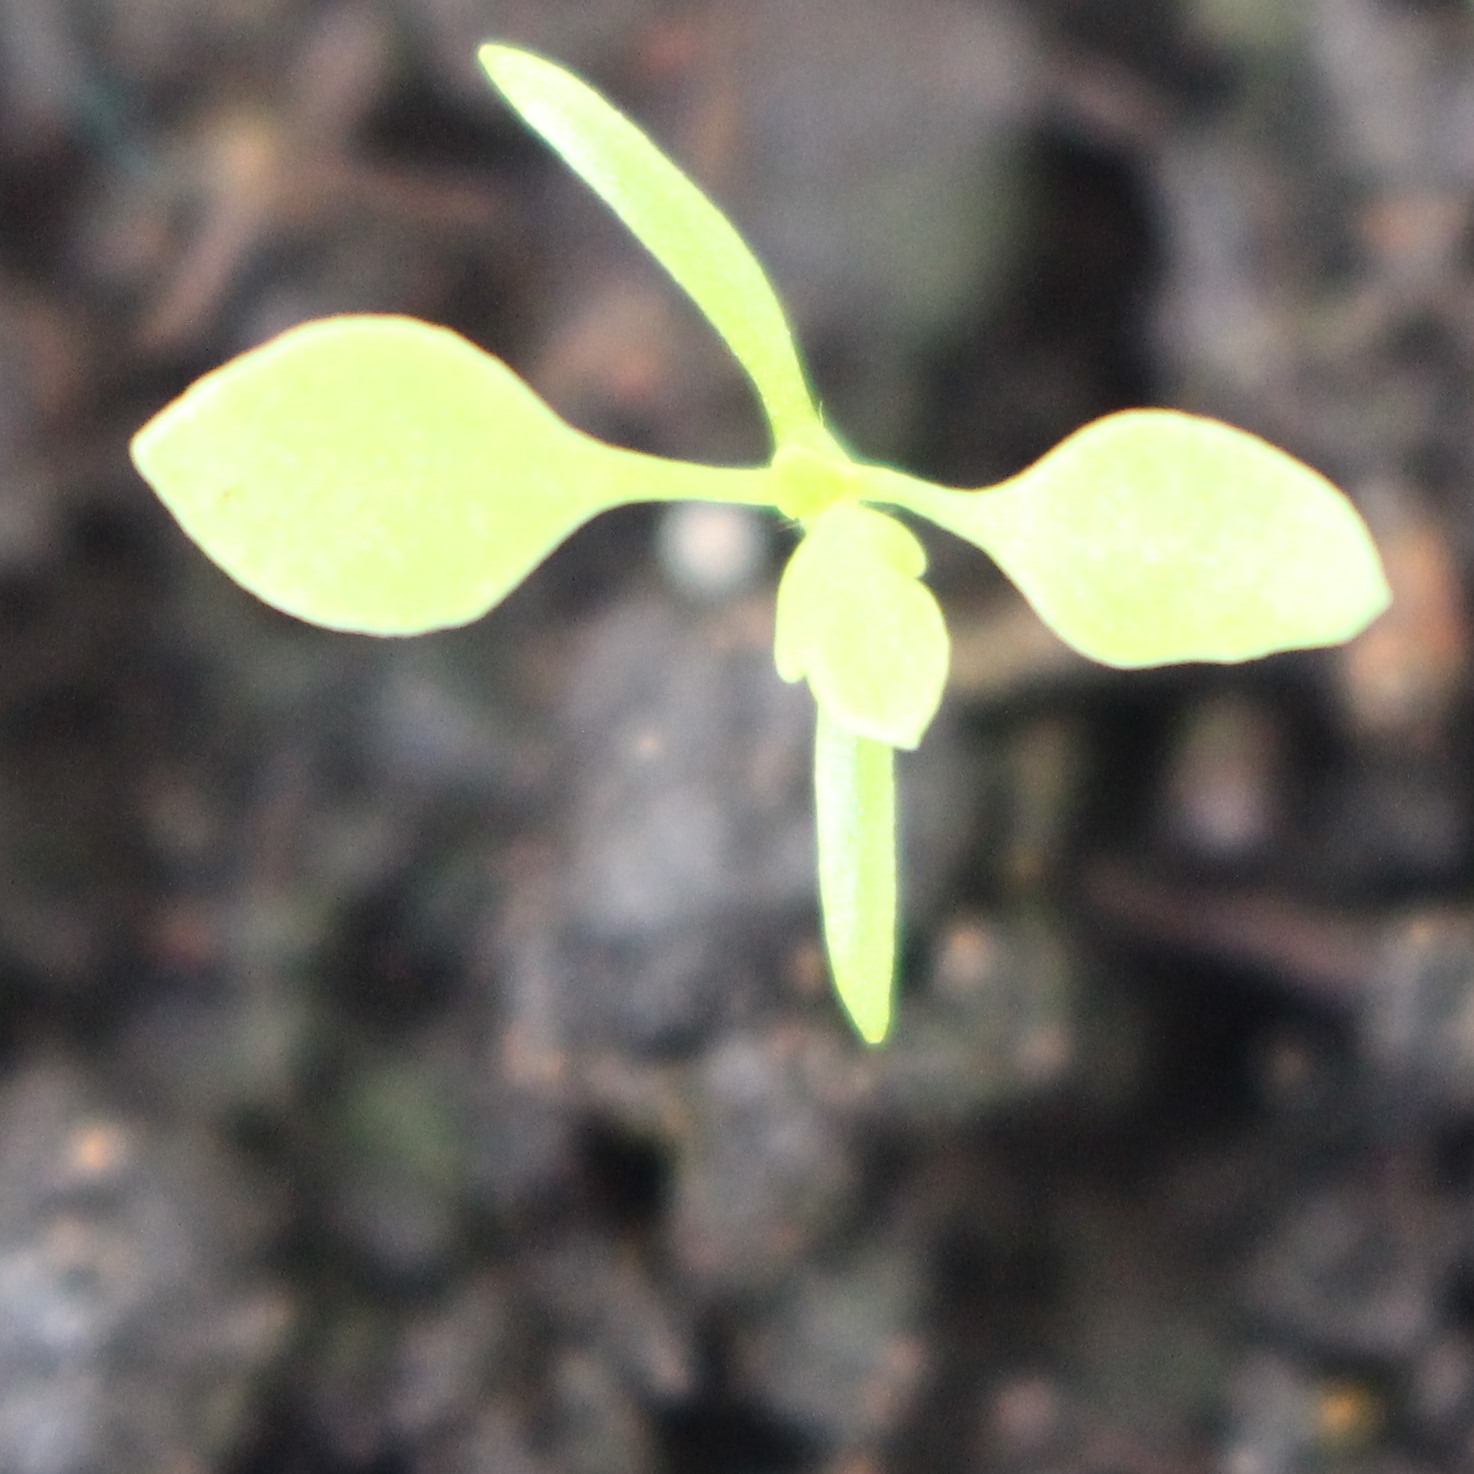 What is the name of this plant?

Papaver rhoeas
